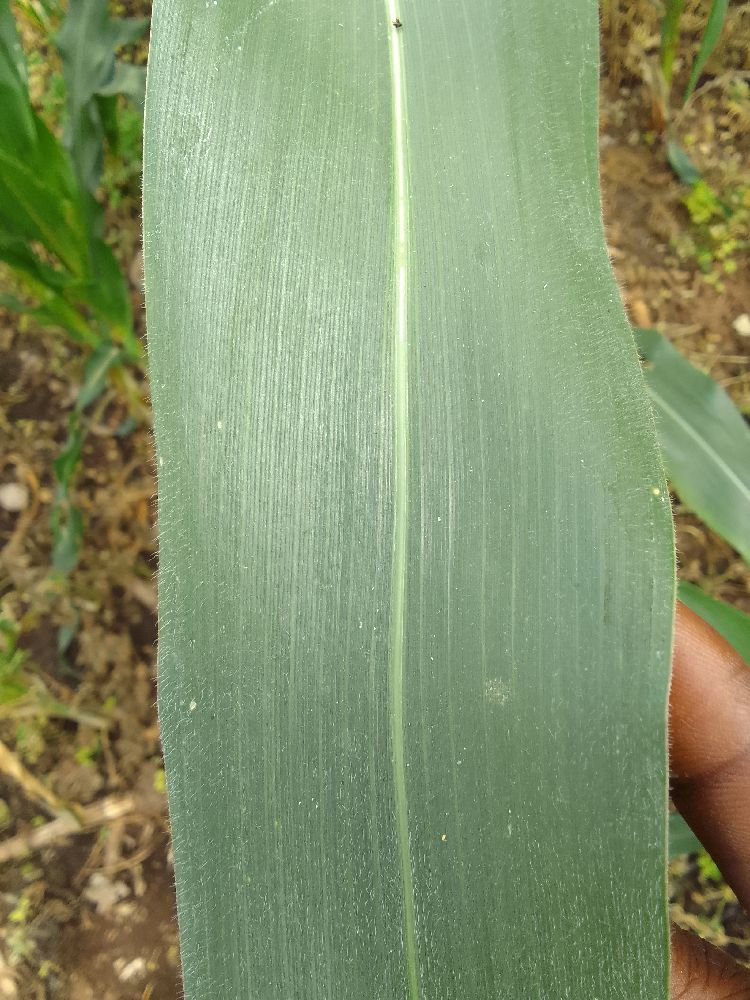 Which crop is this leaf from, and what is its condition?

maize, healthy
